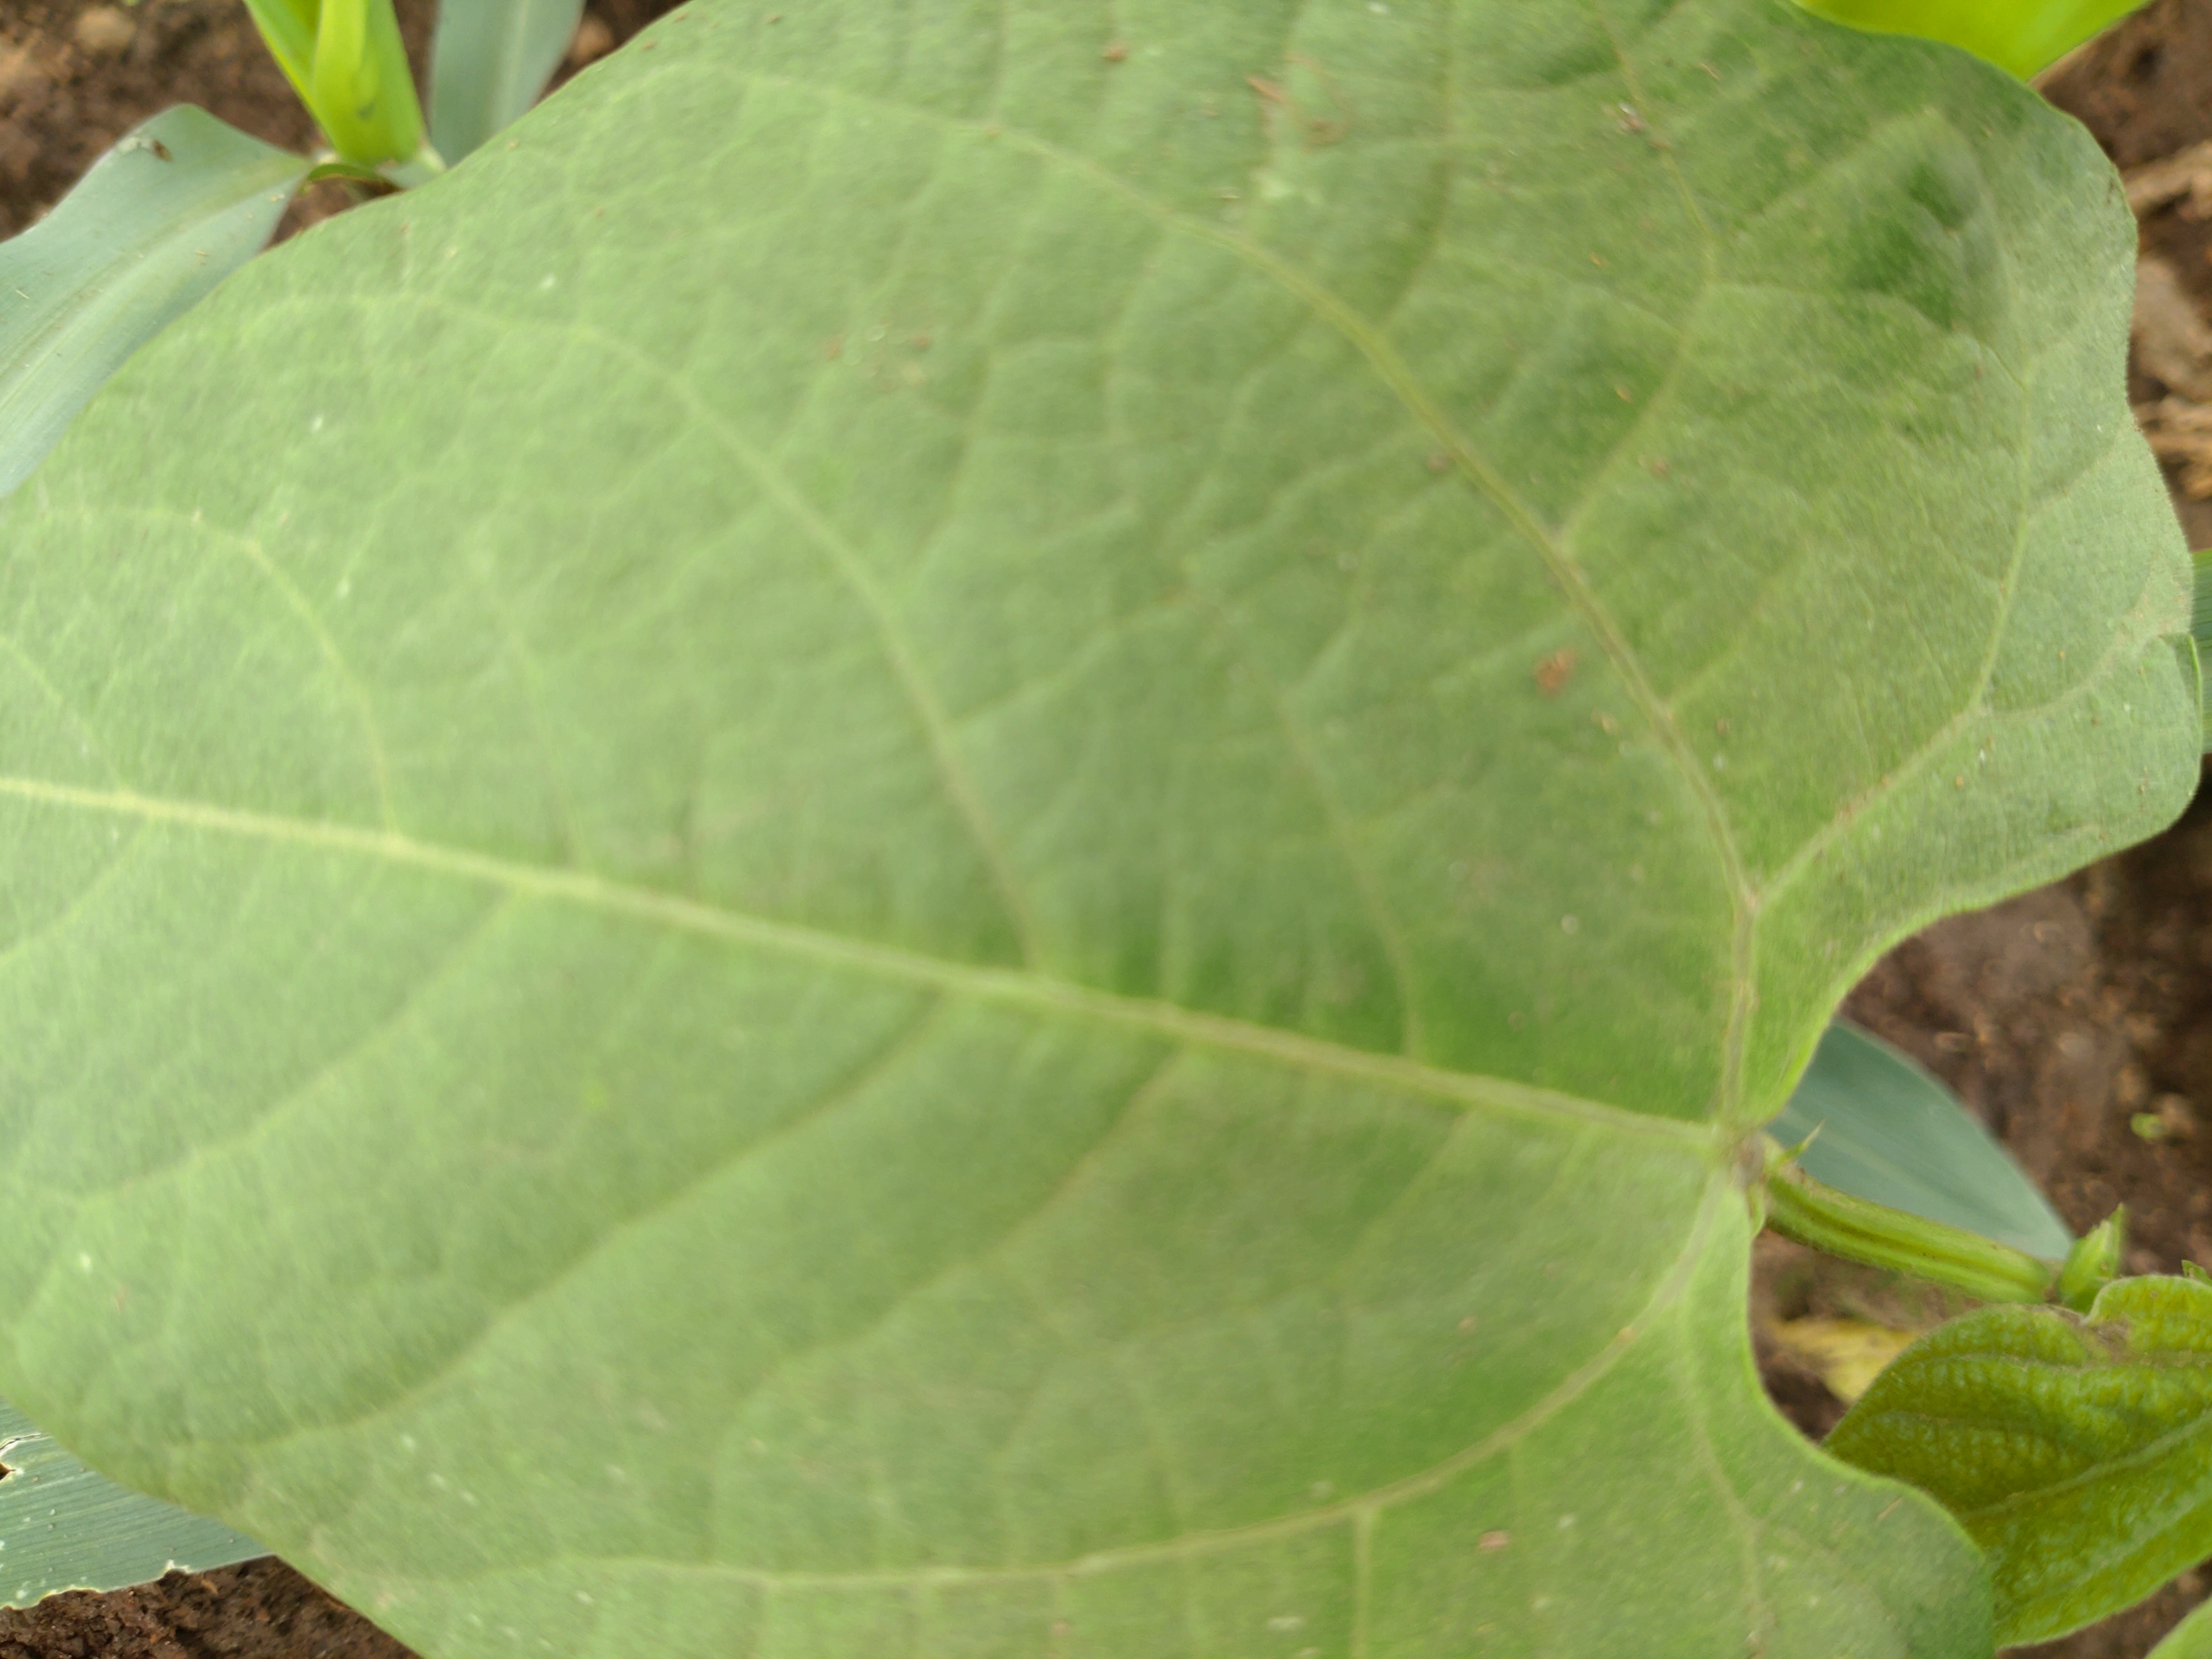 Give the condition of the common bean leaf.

healthy
